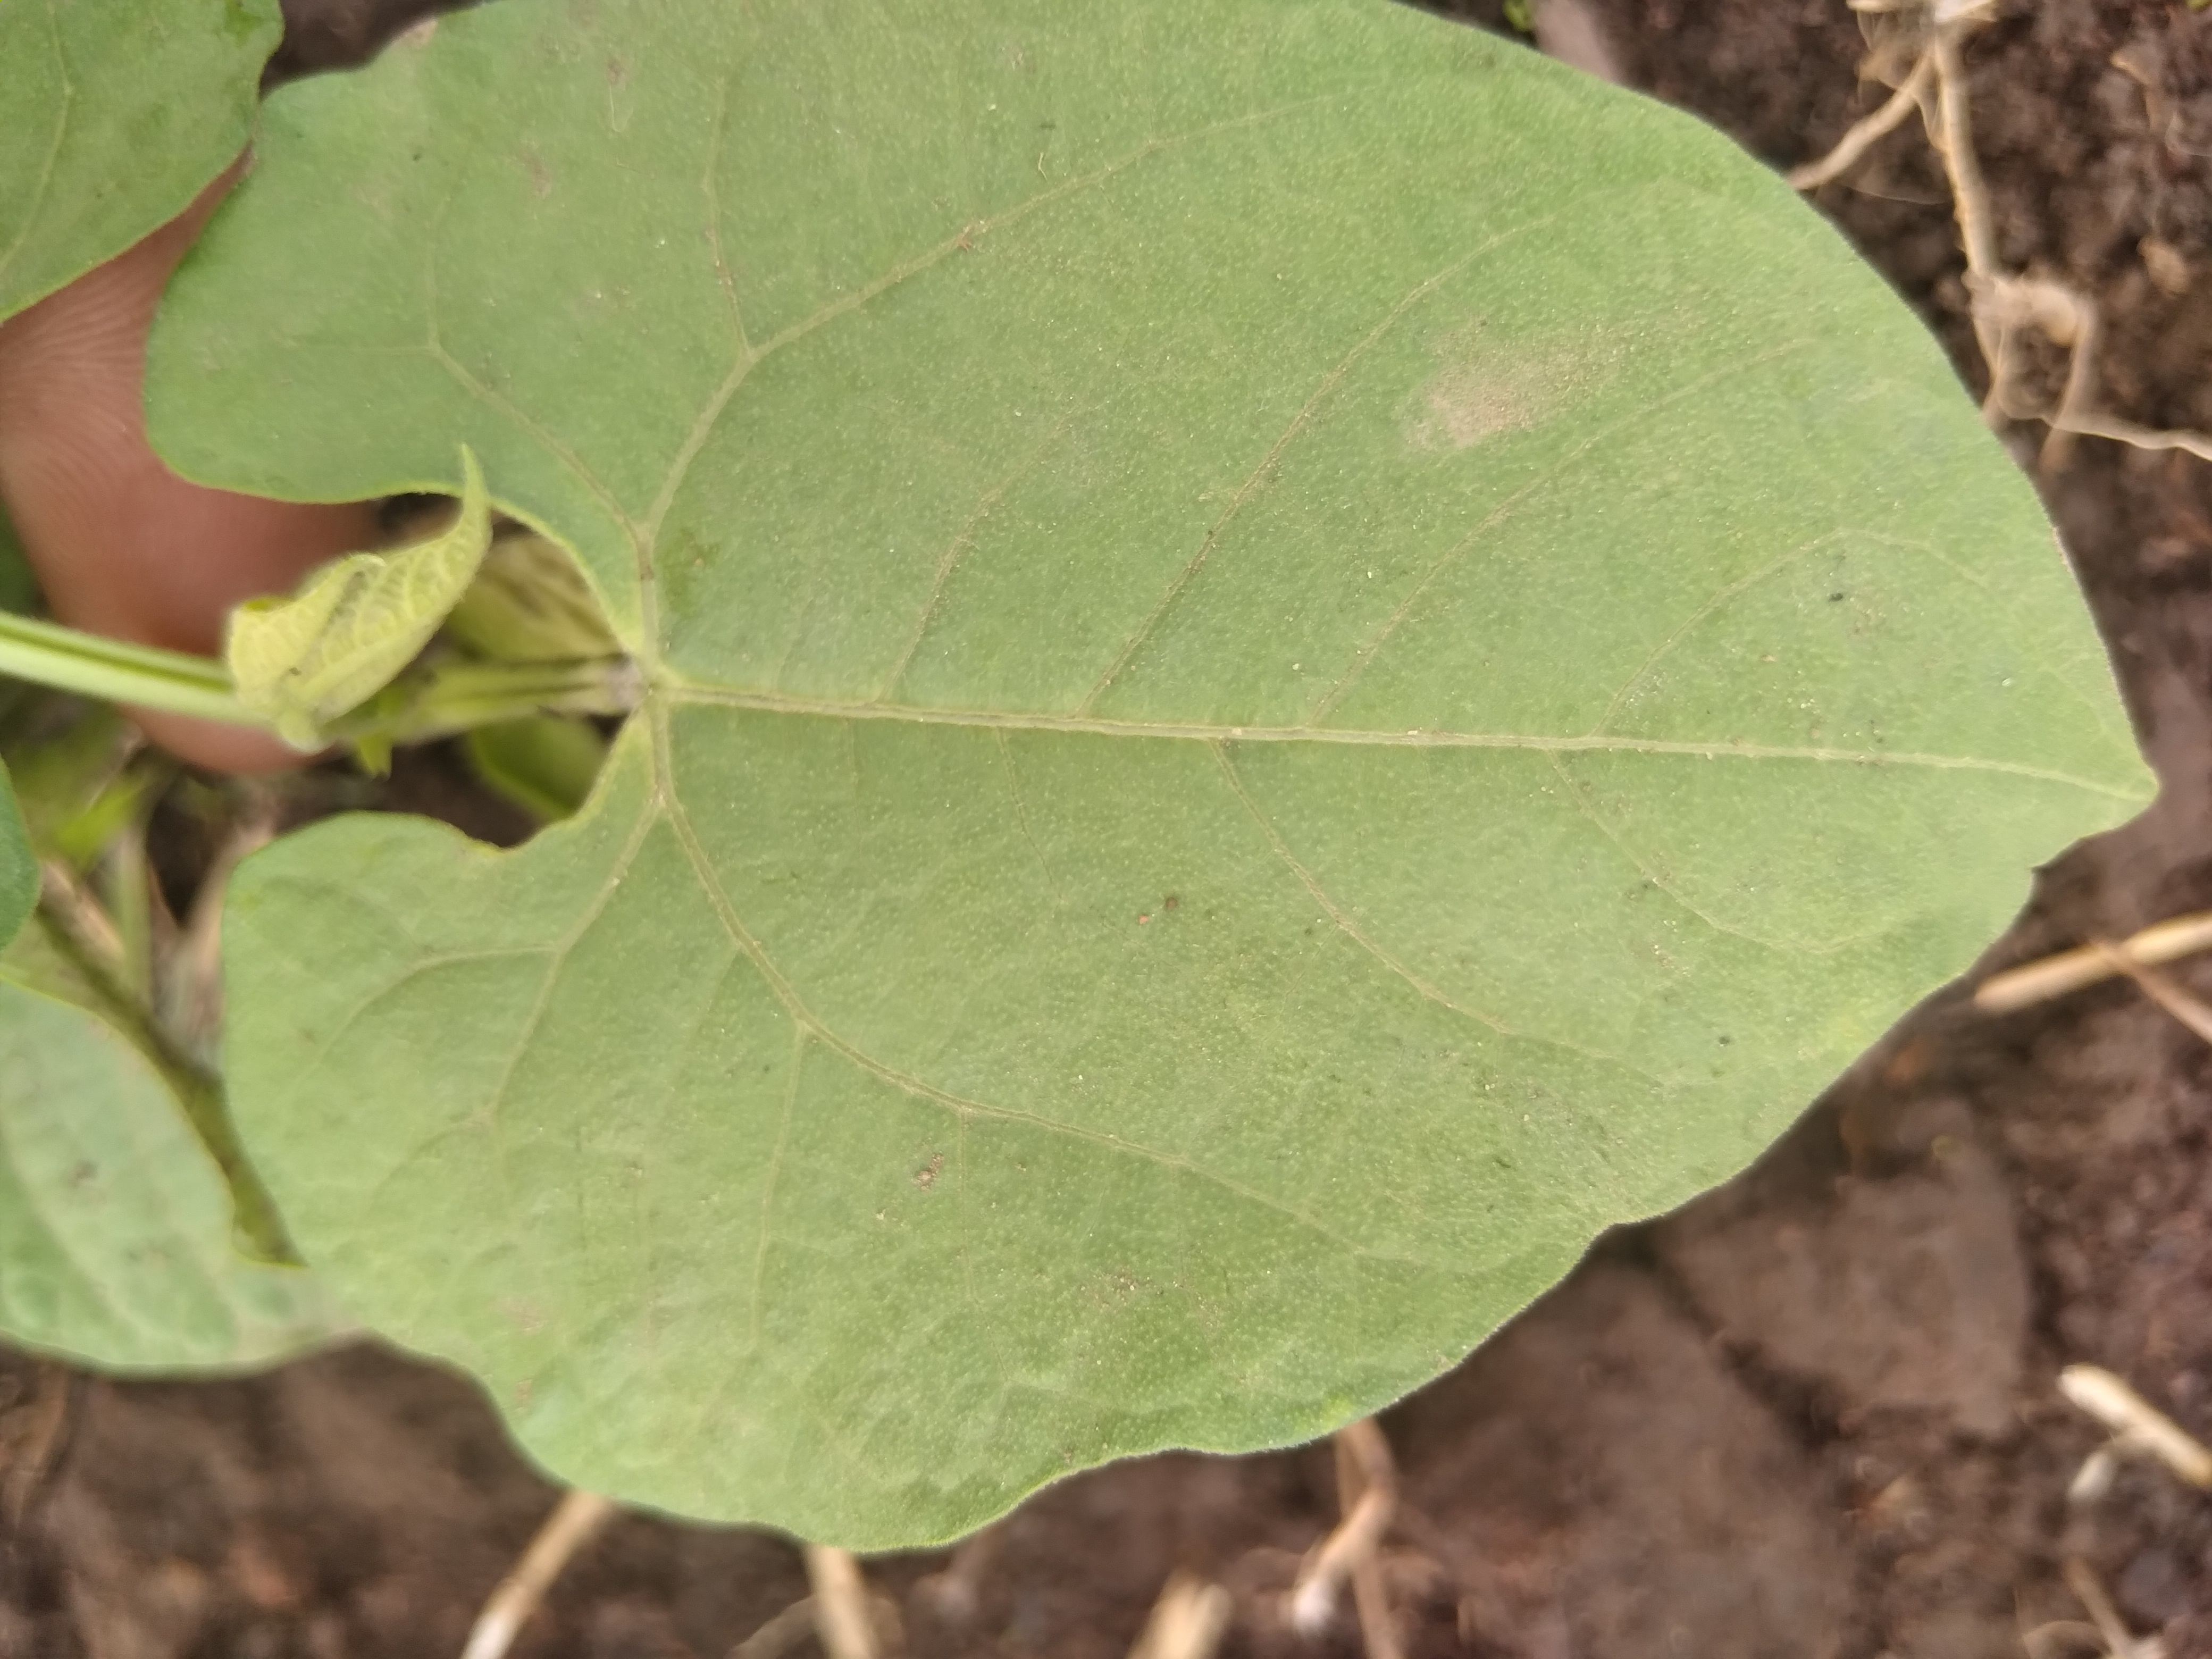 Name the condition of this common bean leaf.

healthy
